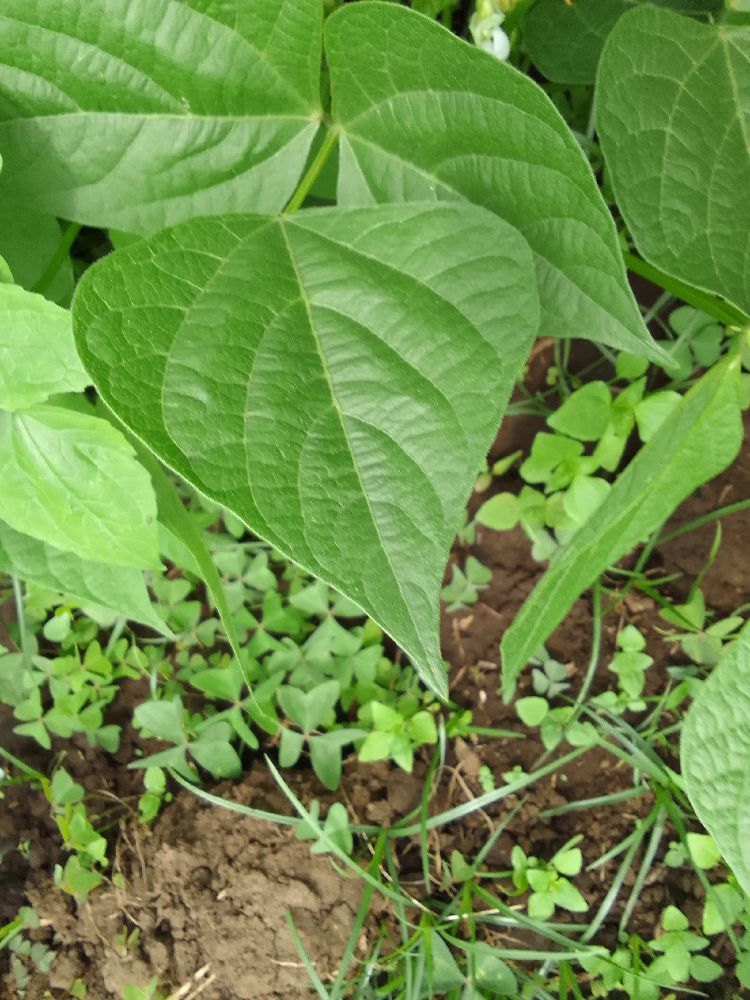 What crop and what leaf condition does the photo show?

common bean, healthy
